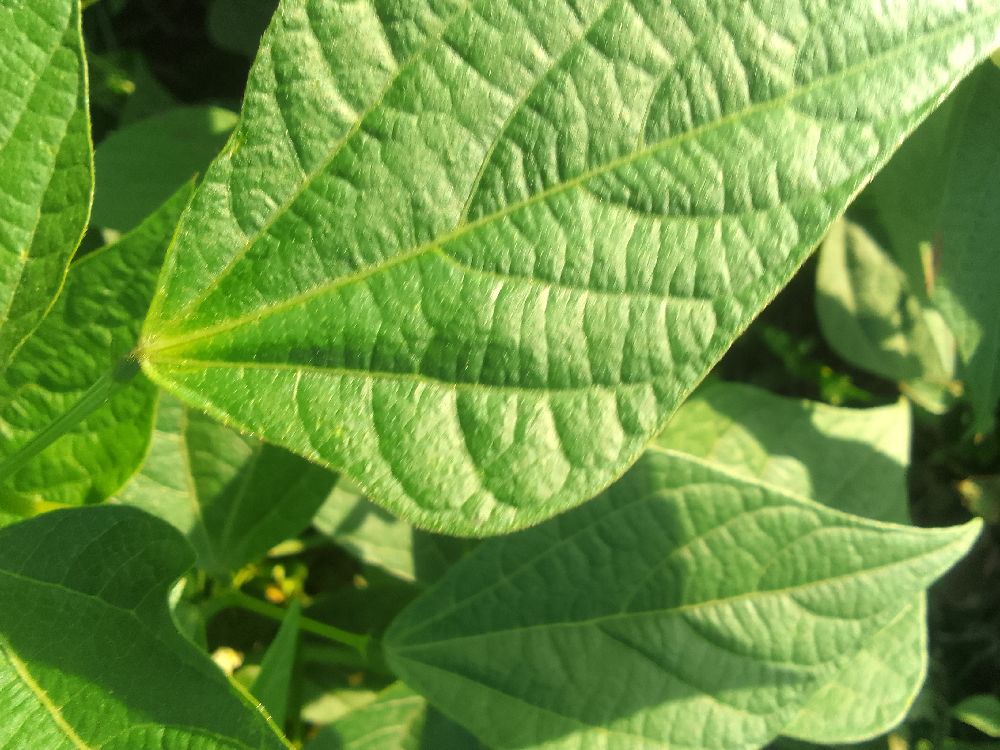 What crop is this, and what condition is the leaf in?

common bean, healthy
